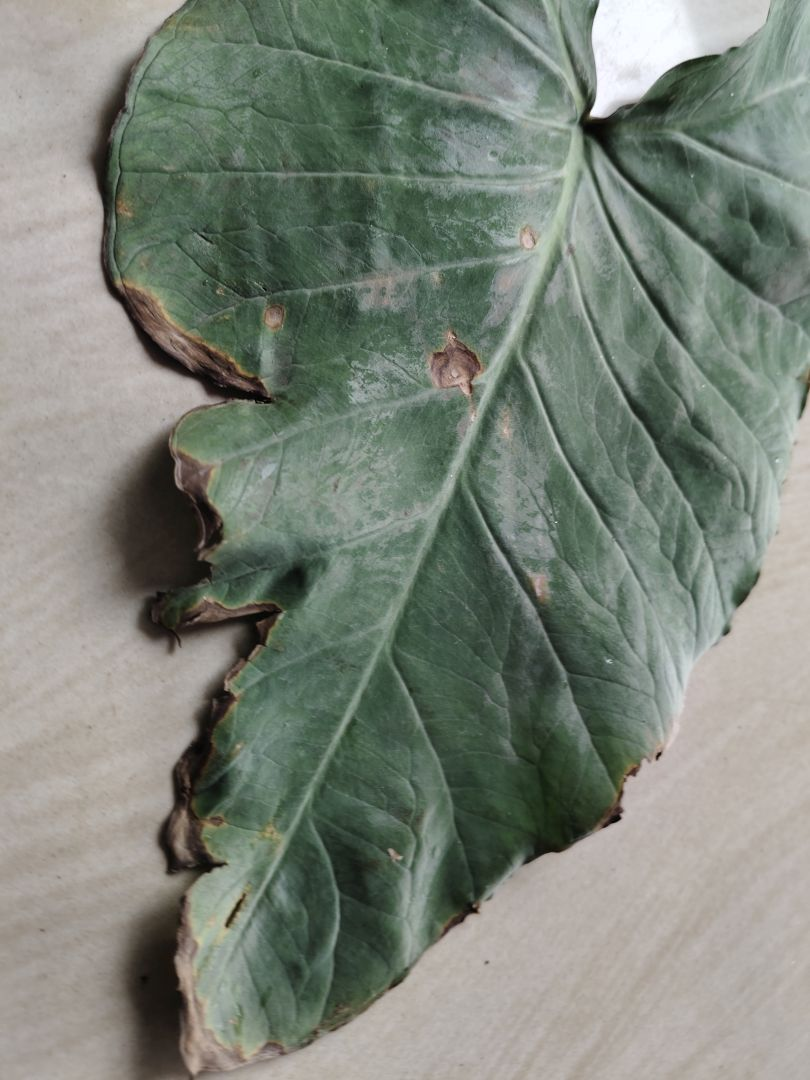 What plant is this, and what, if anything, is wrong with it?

taro, leaf blight
